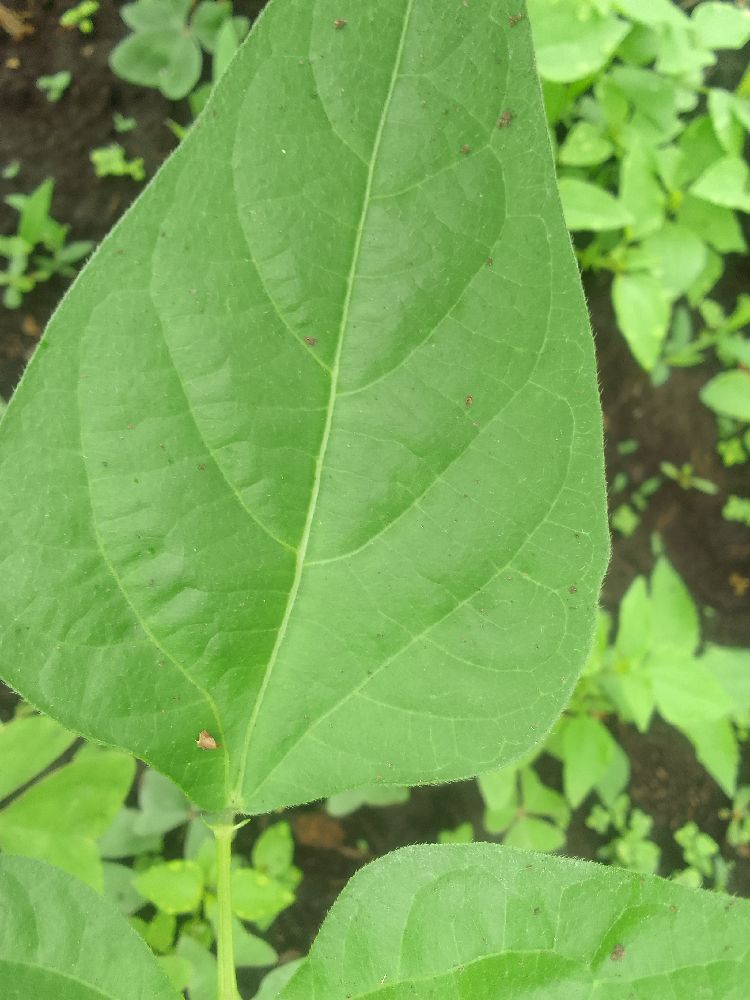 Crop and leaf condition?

common bean, healthy
